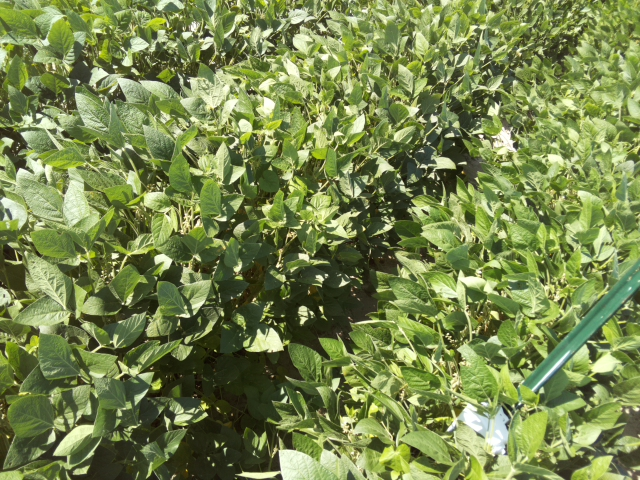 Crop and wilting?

soybean, leaflets folding inward at secondary pulvinus with no turgor loss in leaflets or petioles
